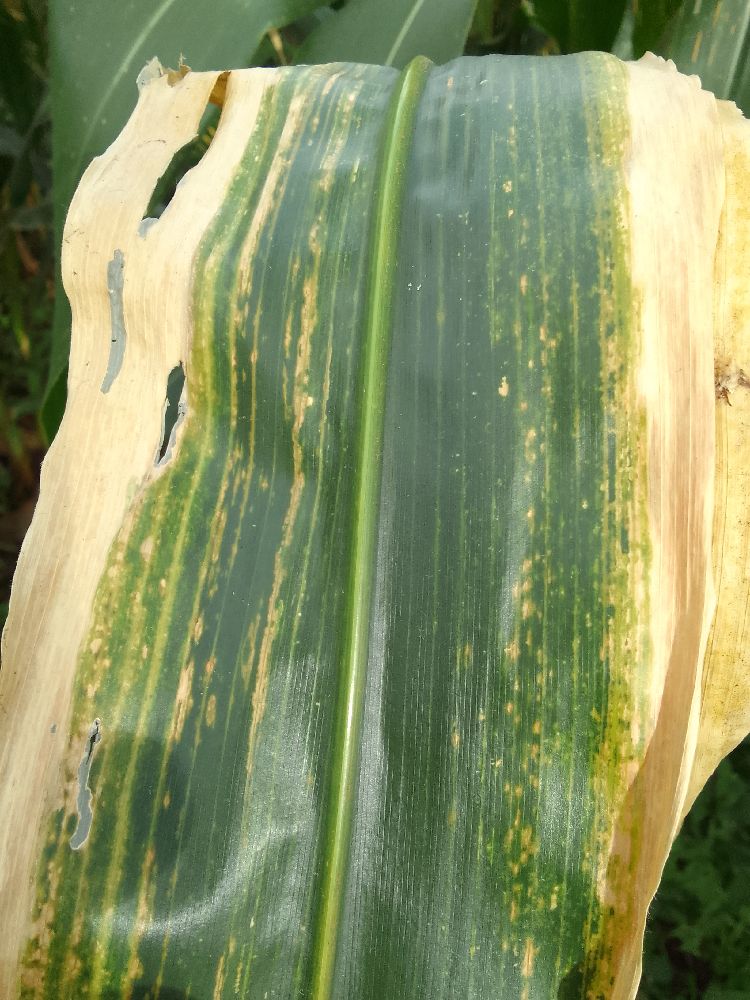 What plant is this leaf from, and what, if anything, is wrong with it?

maize, maize lethal necrosis
